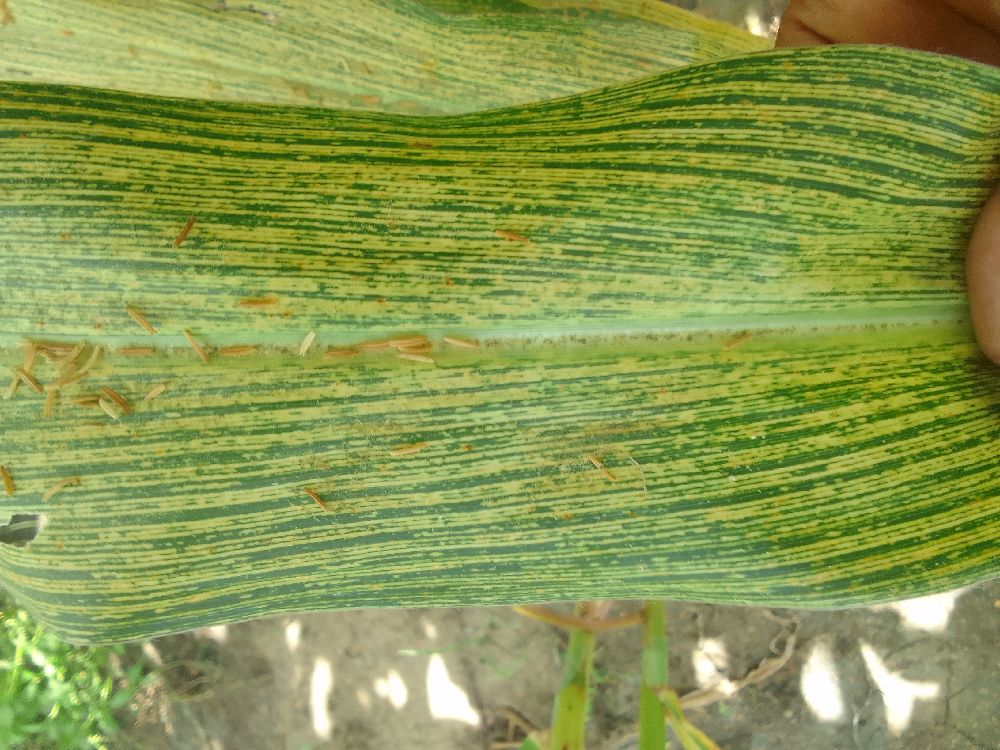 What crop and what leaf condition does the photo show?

maize, maize streak virus
